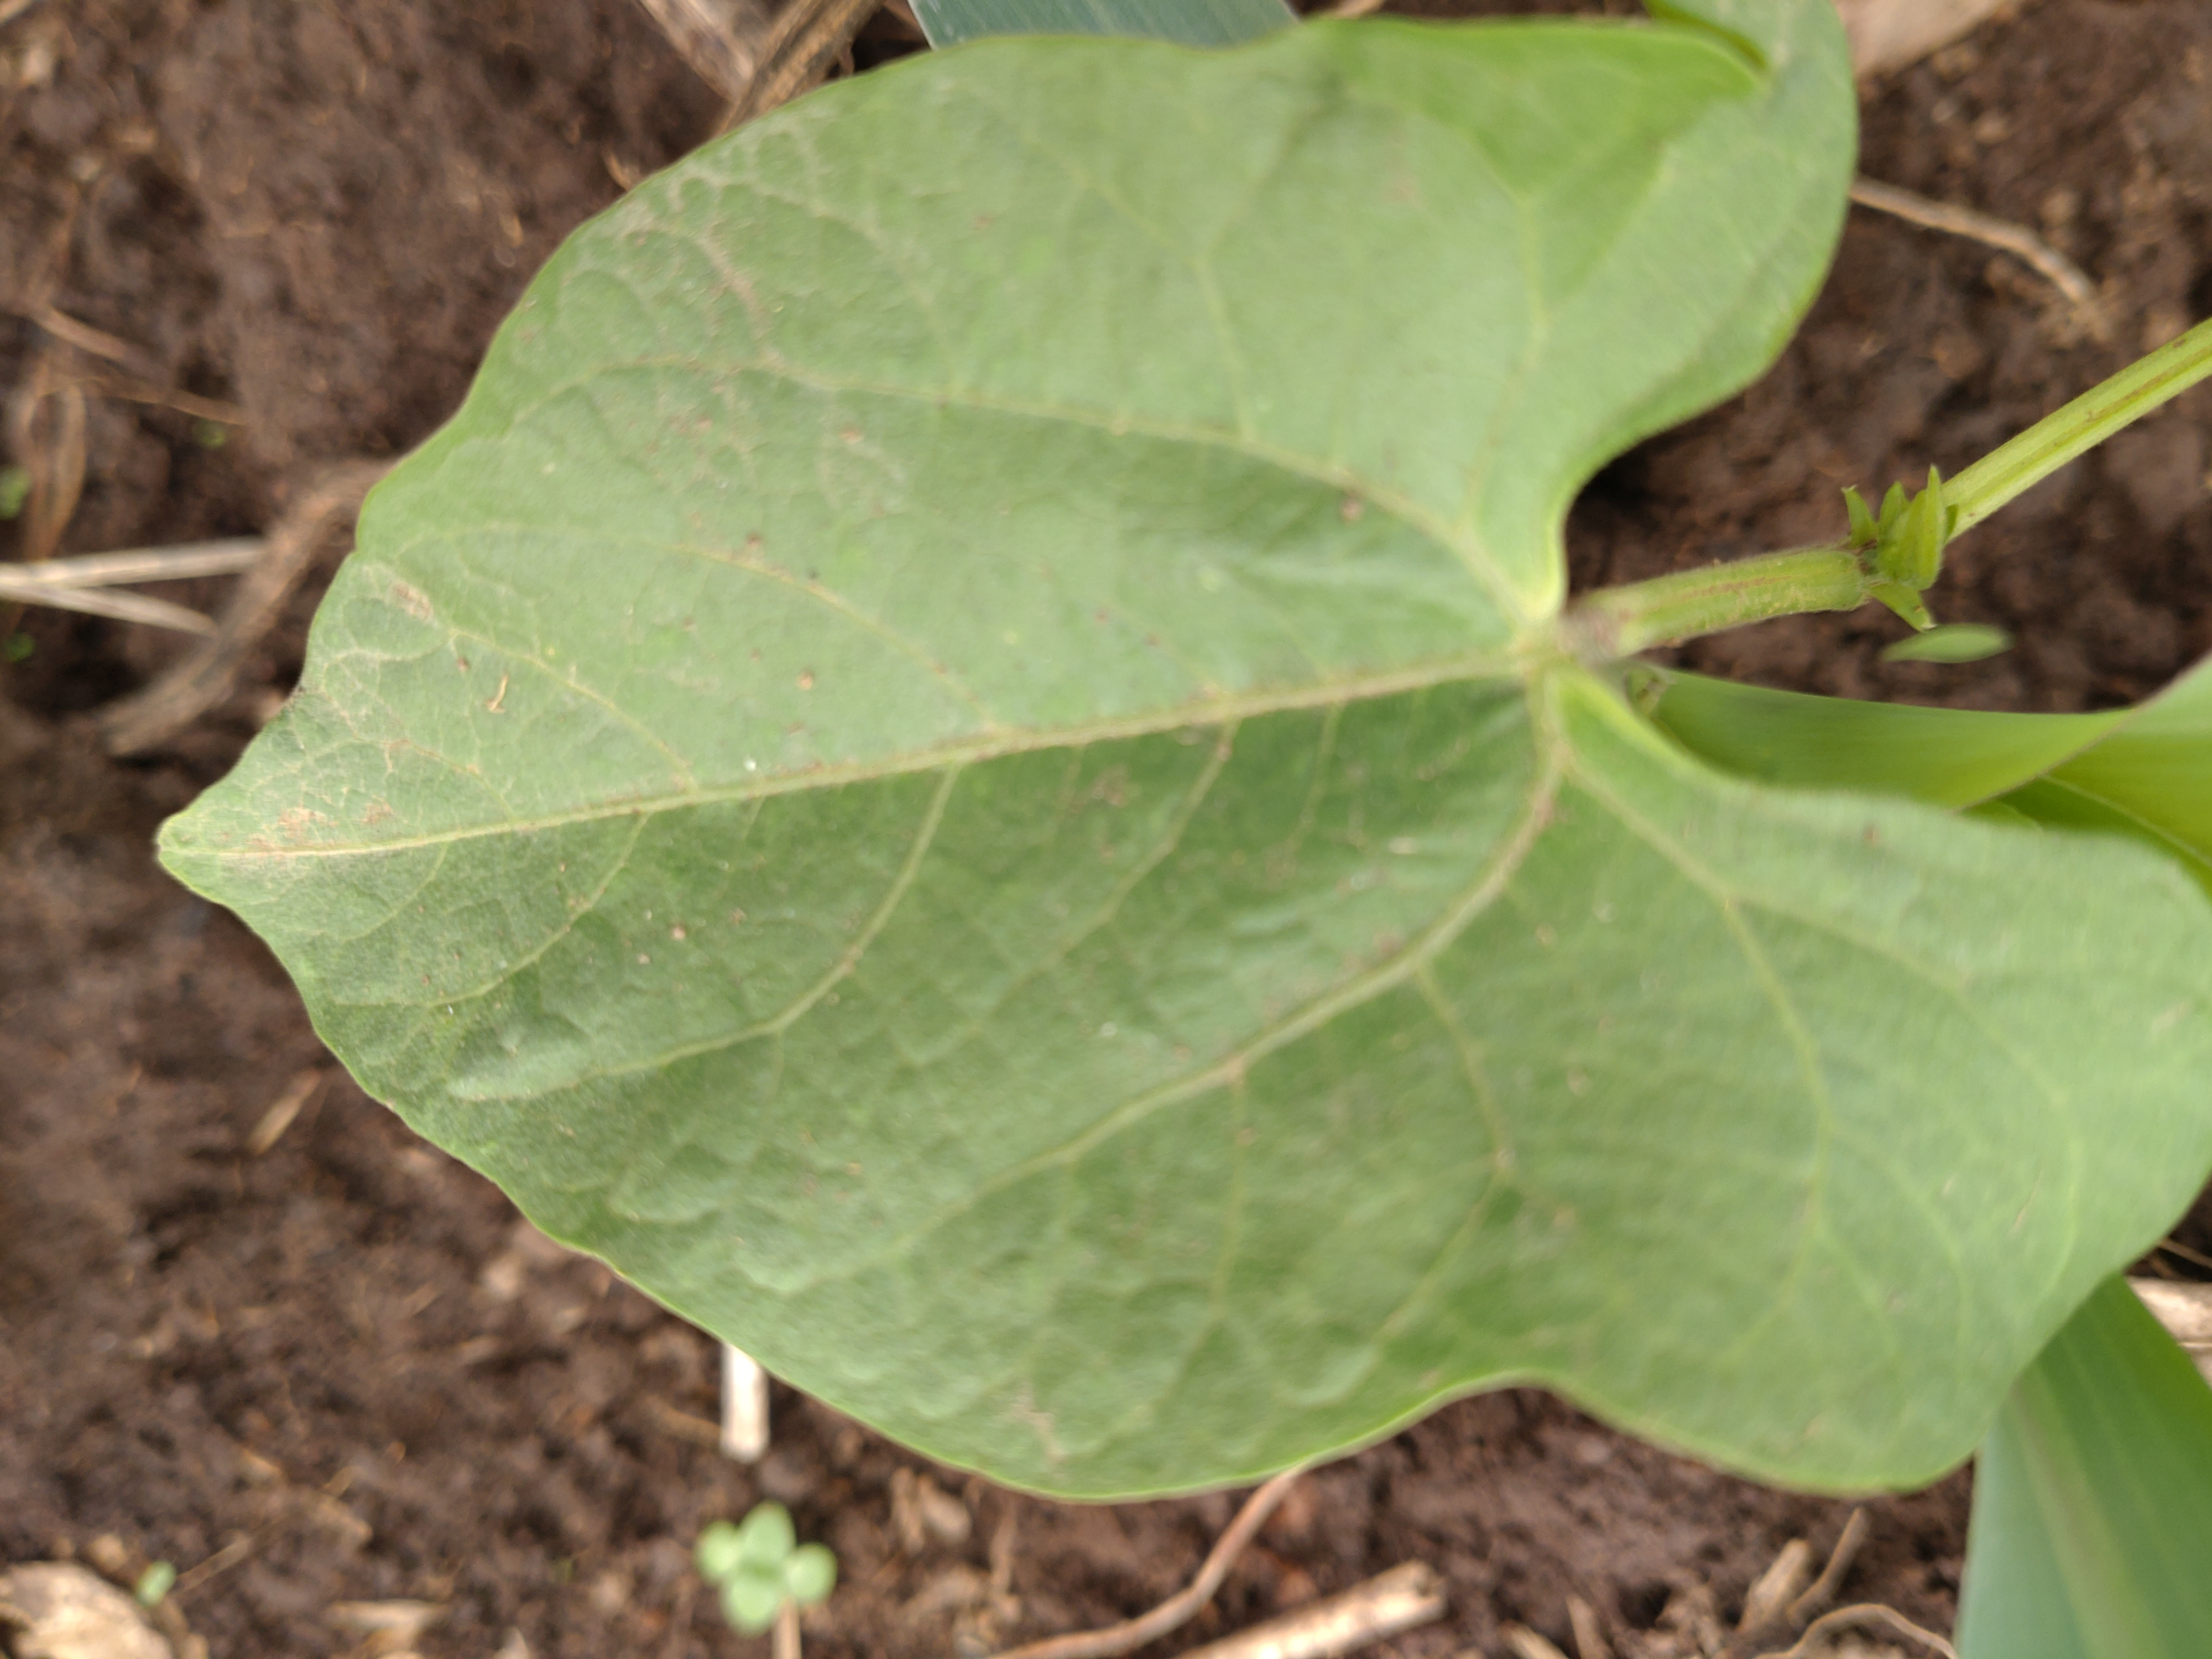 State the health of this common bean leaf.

healthy
